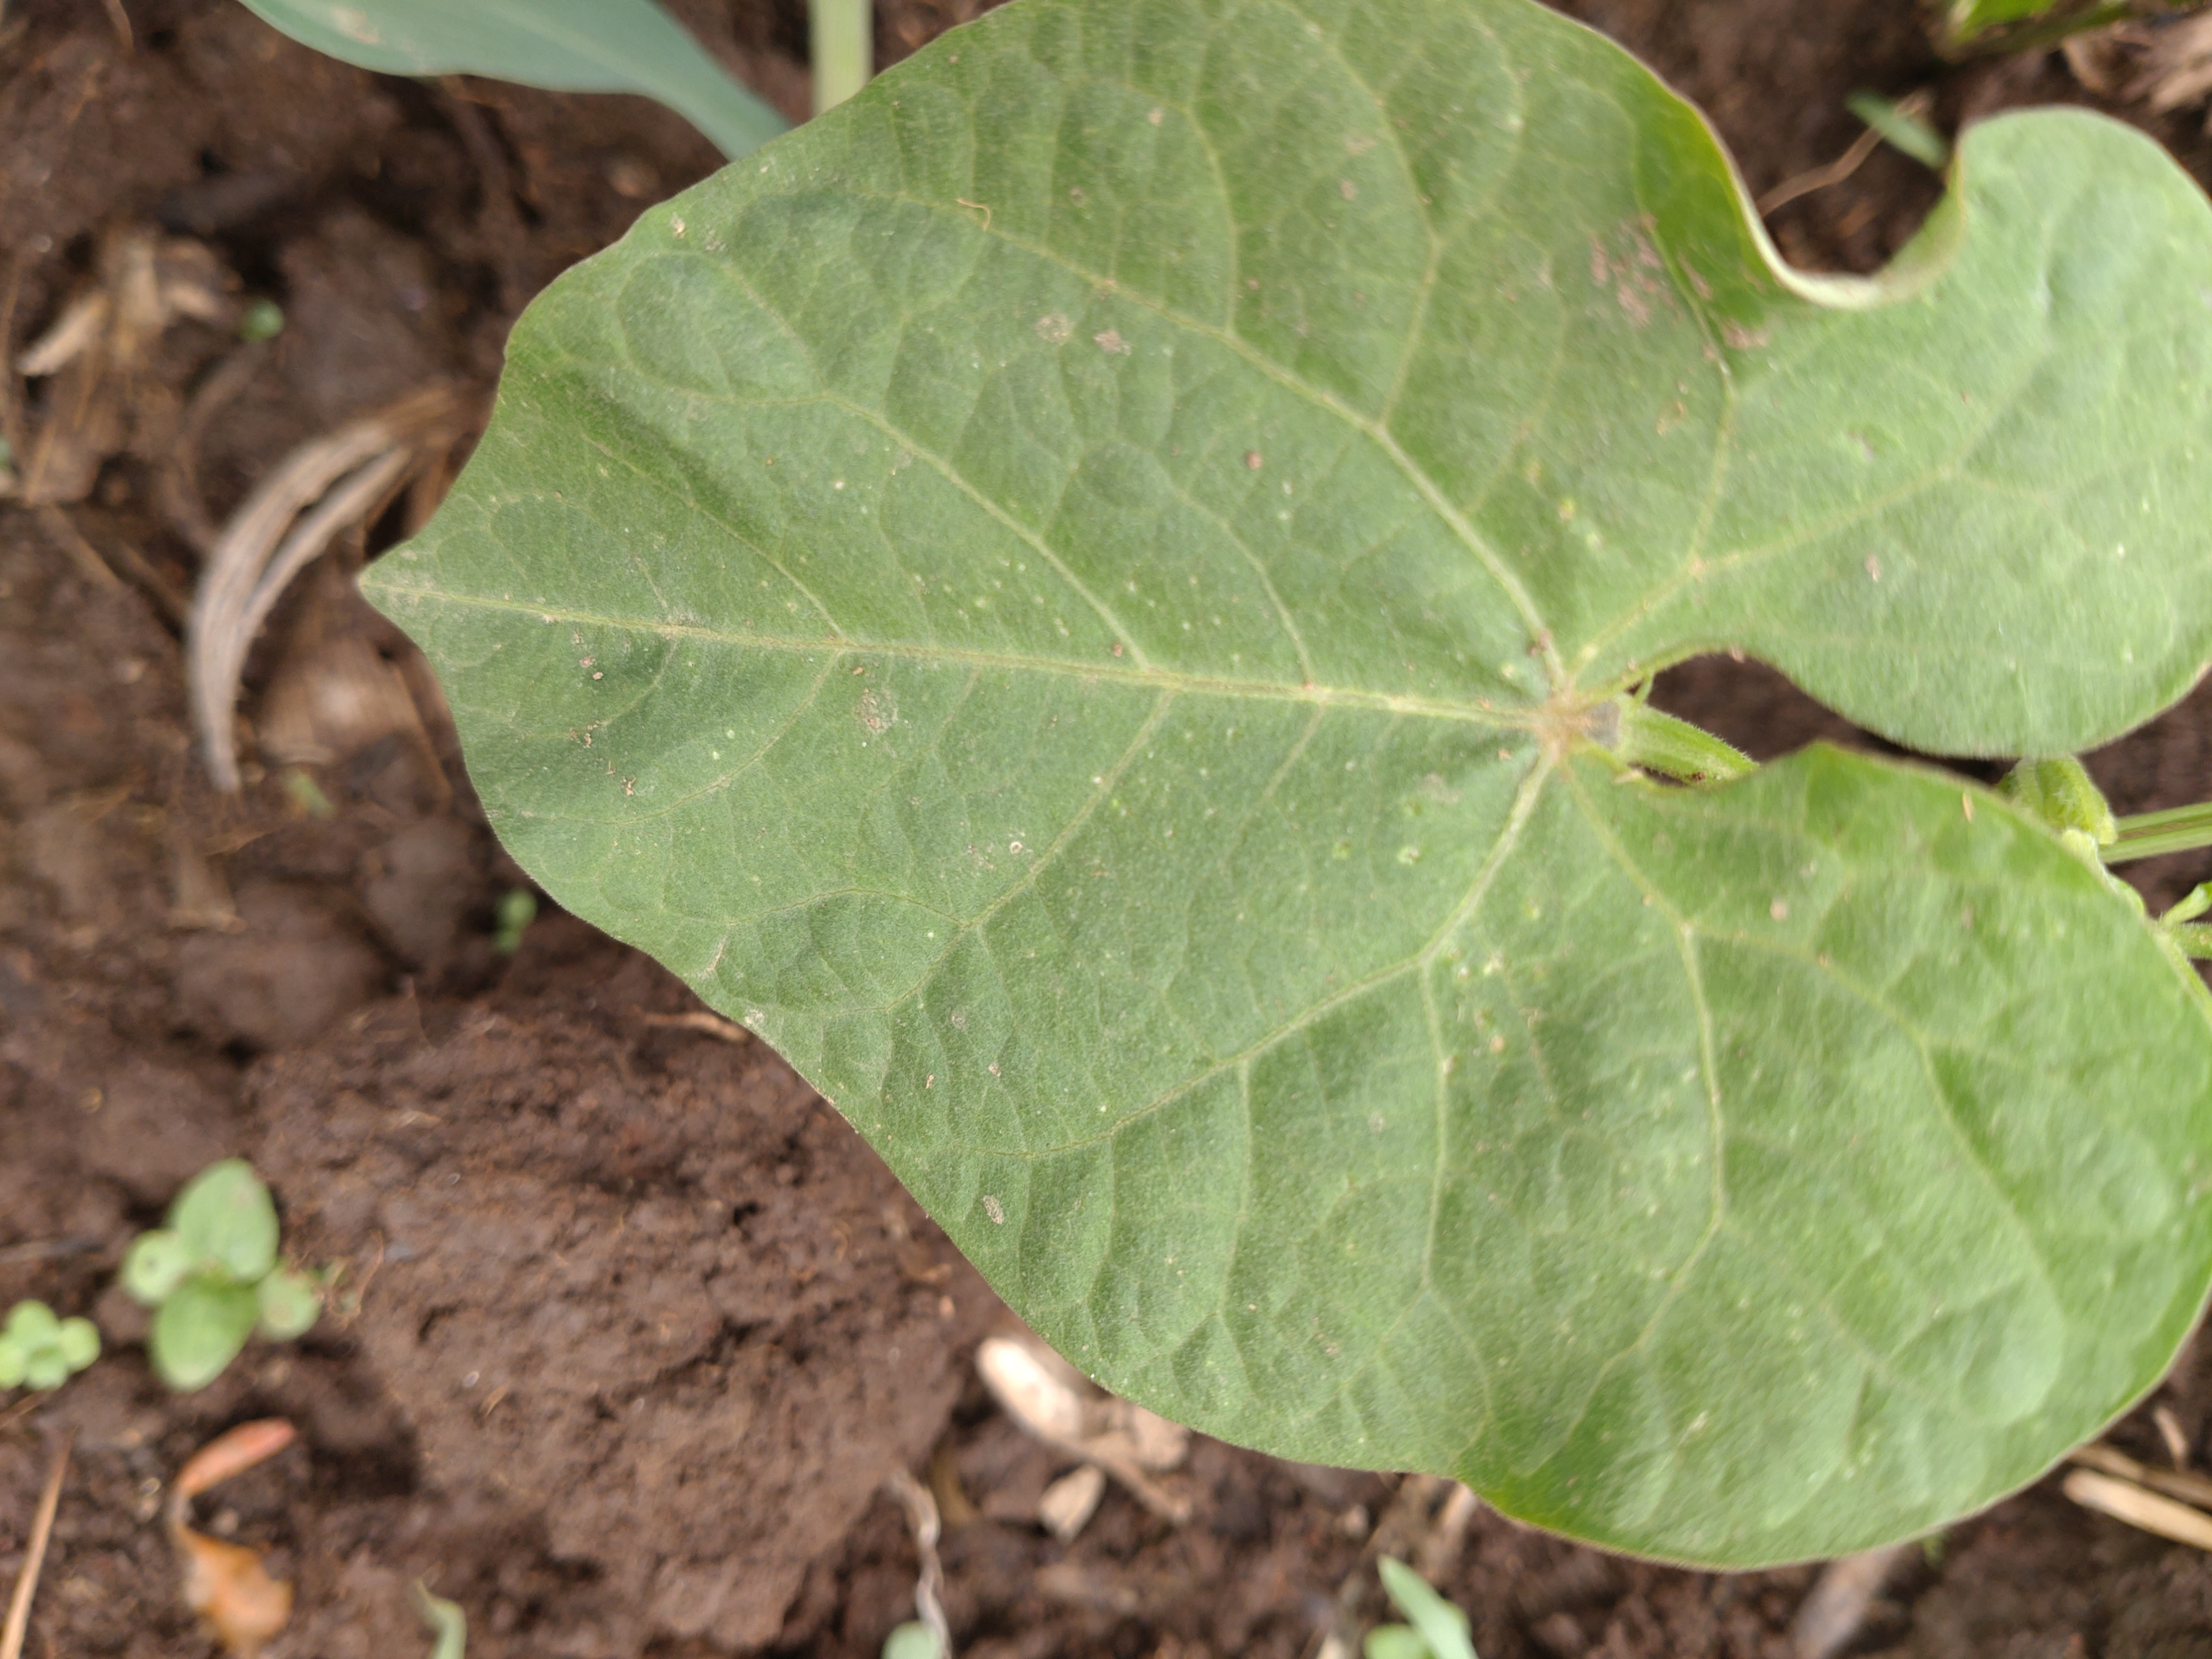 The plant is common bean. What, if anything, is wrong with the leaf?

healthy
